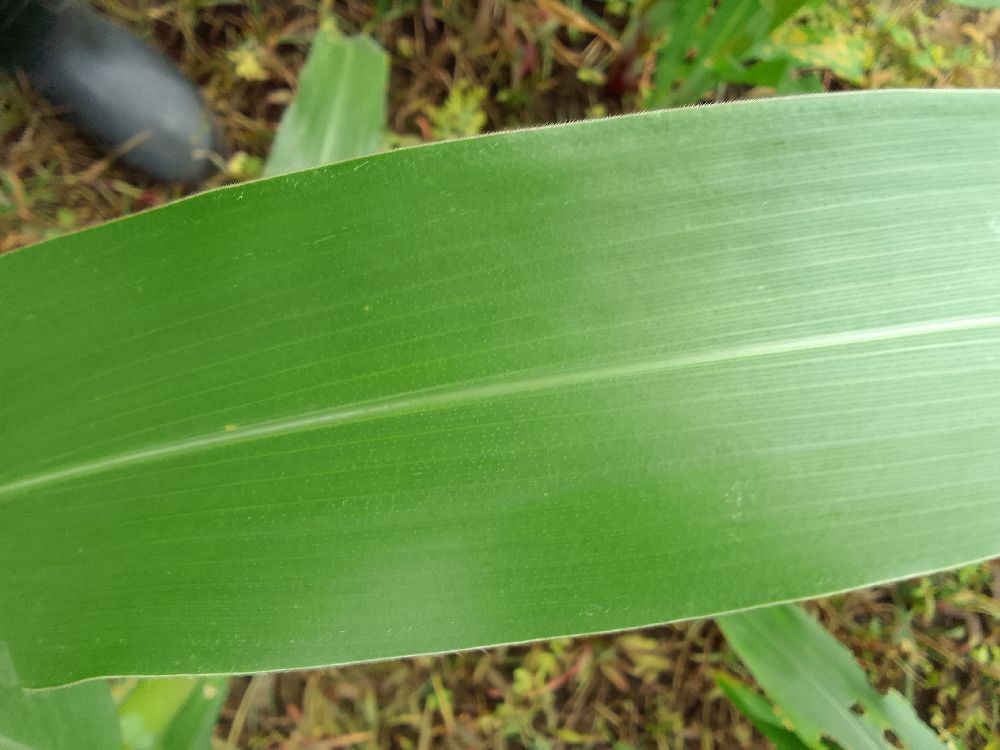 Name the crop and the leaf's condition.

maize, healthy
